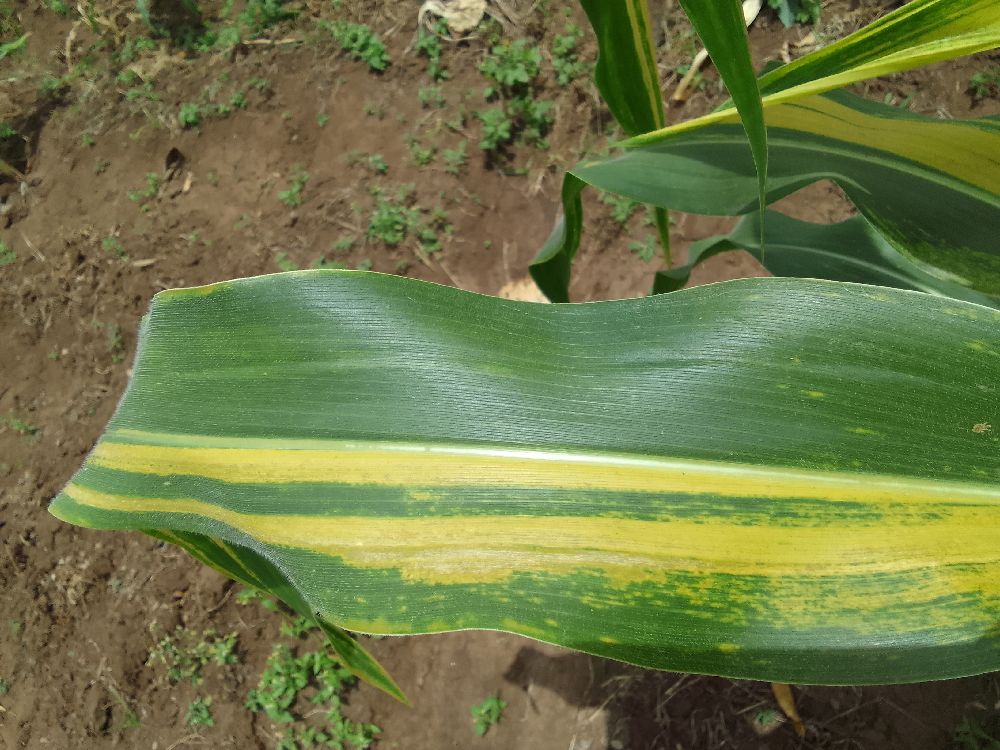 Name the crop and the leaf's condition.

maize, maize lethal necrosis
